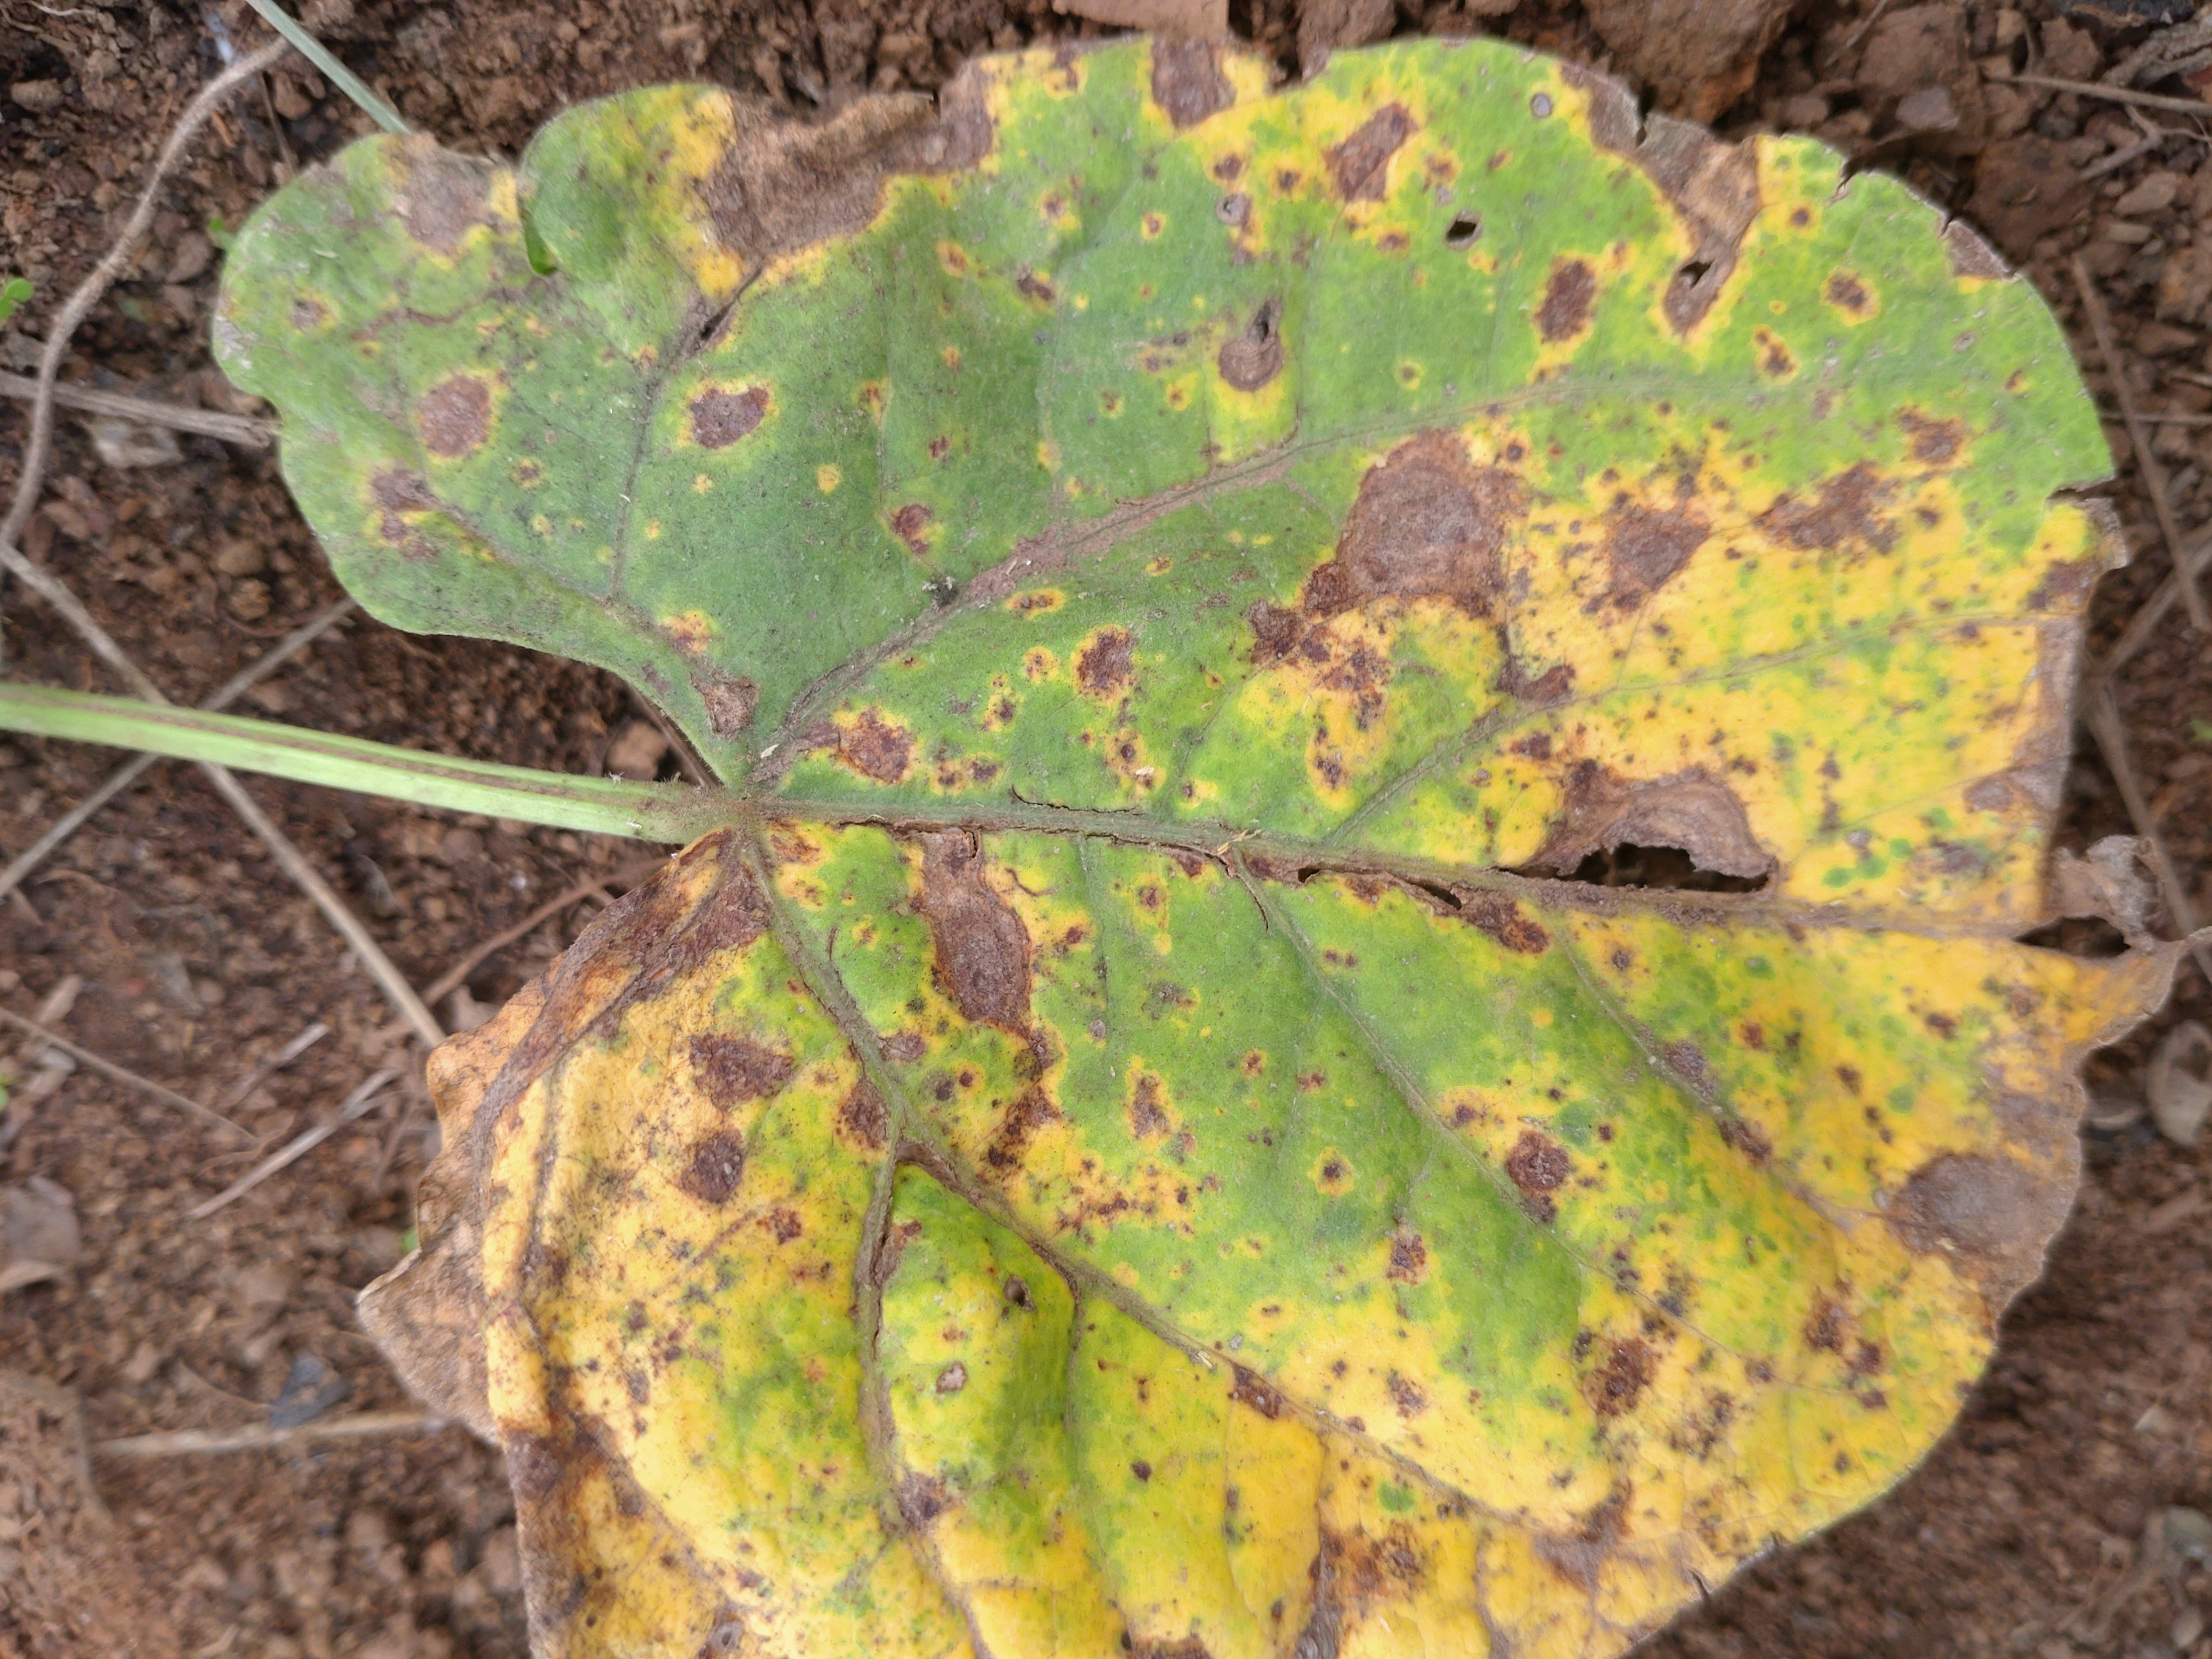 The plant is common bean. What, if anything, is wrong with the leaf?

rust
